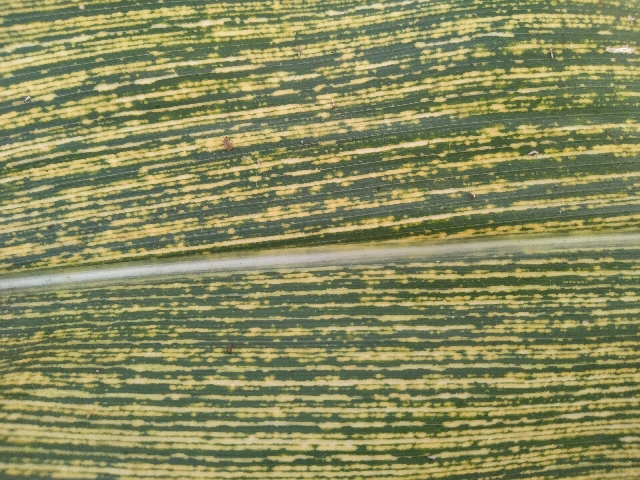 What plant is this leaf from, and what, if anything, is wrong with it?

maize, maize streak virus
